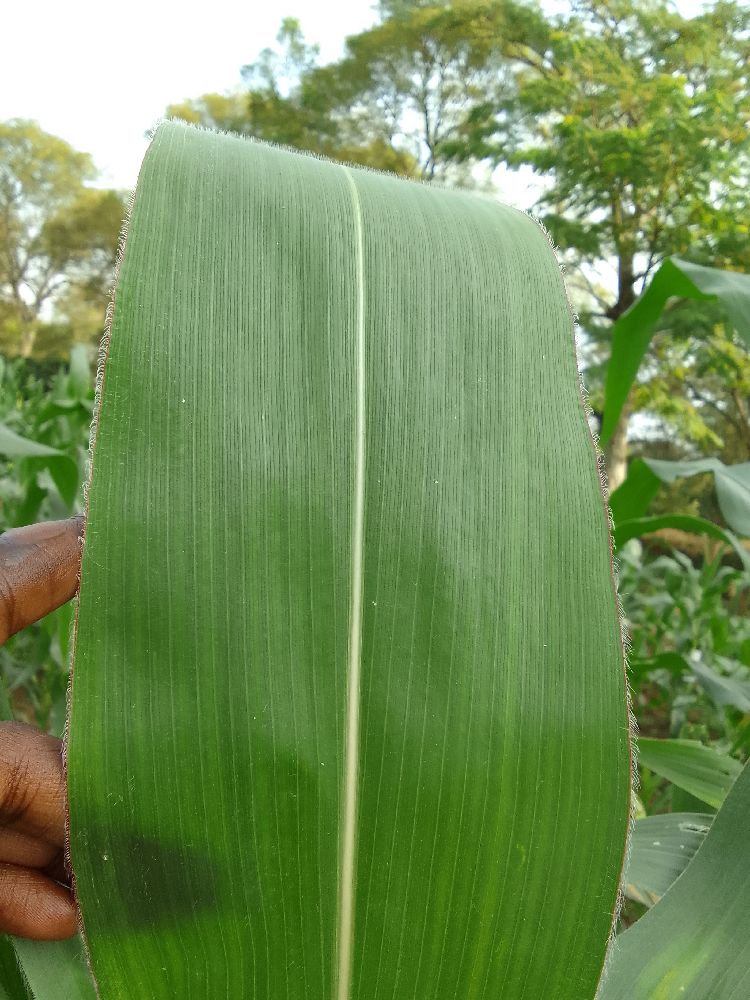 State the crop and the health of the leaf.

maize, healthy
